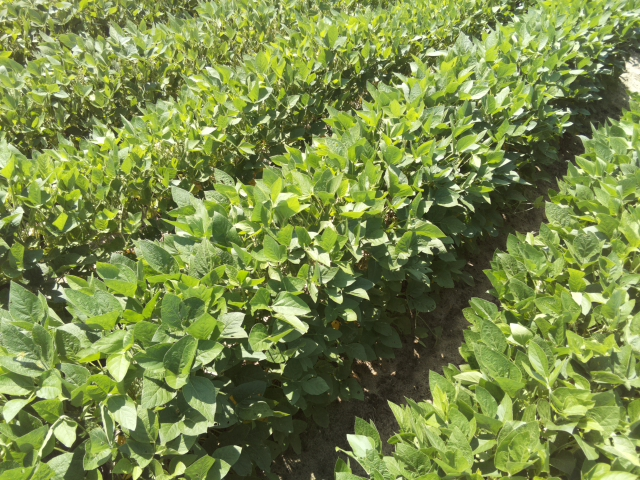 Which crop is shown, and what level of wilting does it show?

soybean, leaves with no wilting
